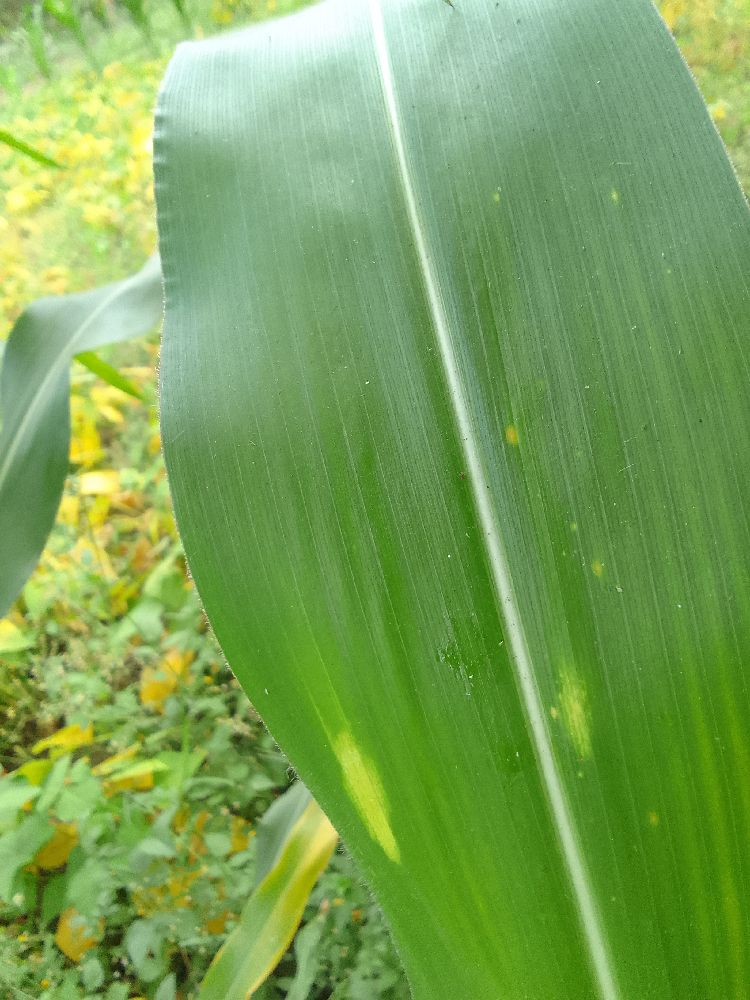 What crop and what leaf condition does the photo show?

maize, healthy
